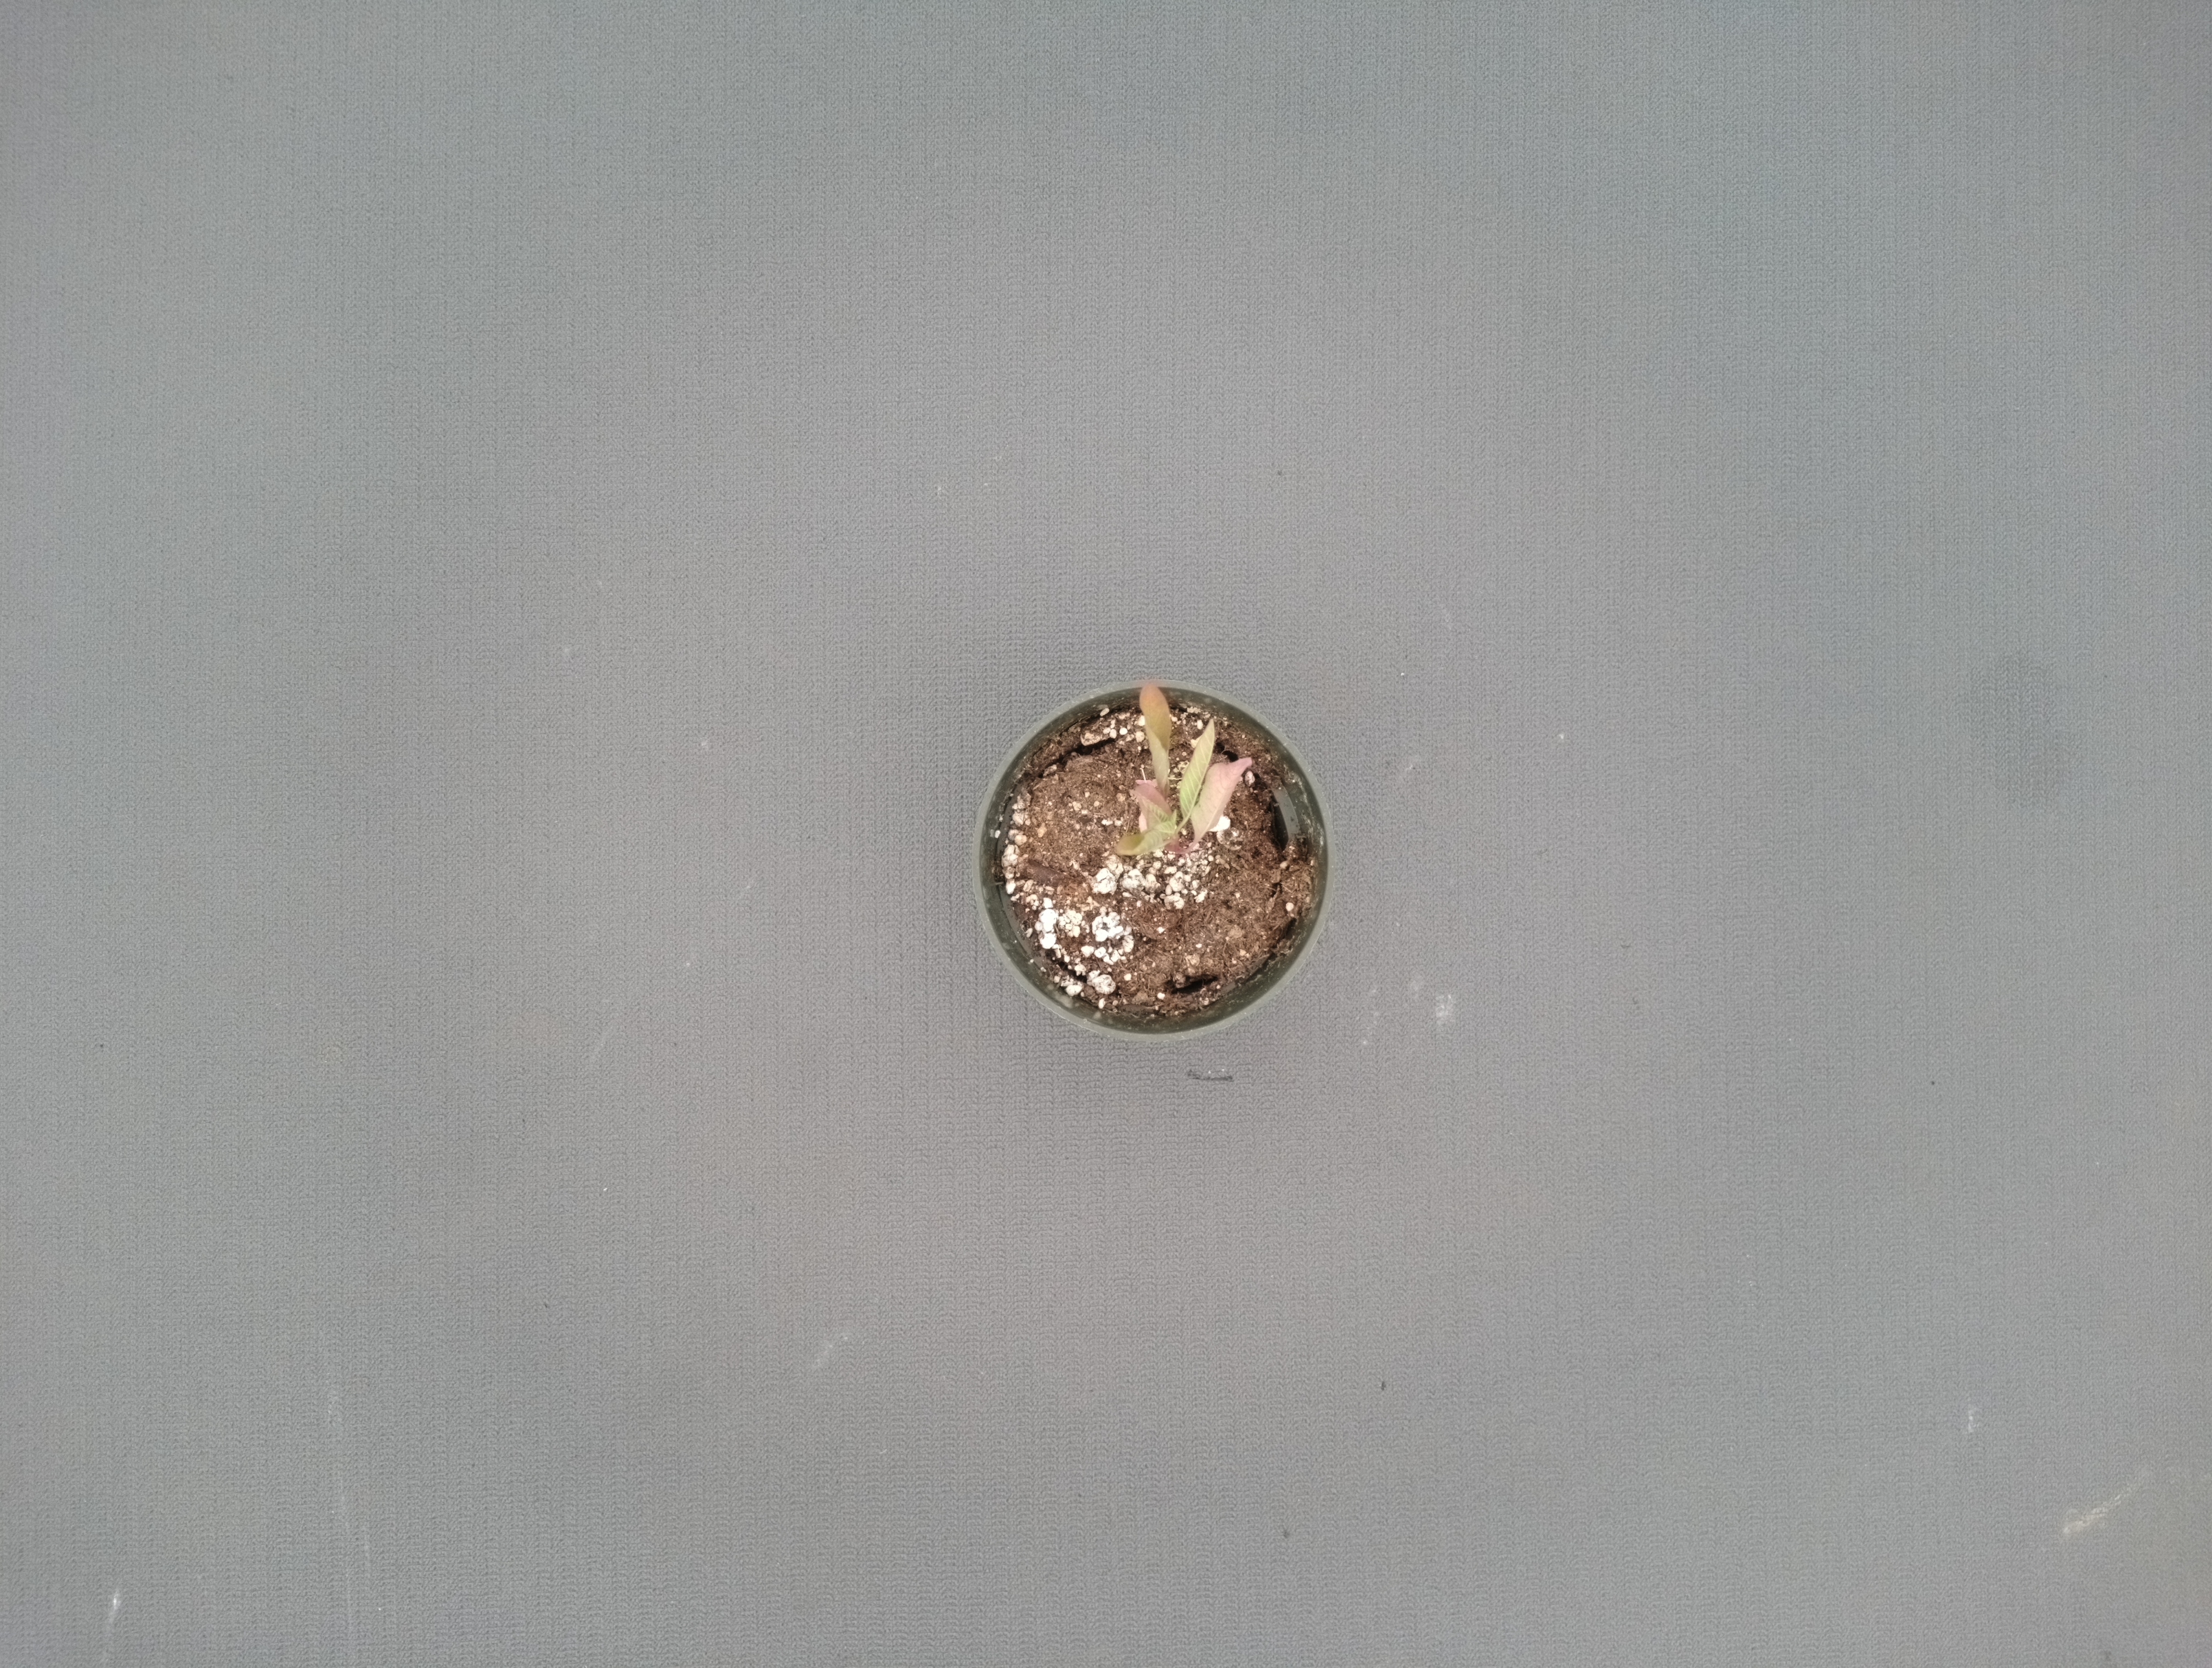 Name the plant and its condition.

waterhemp, foliar distortion
